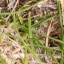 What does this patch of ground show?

grass
